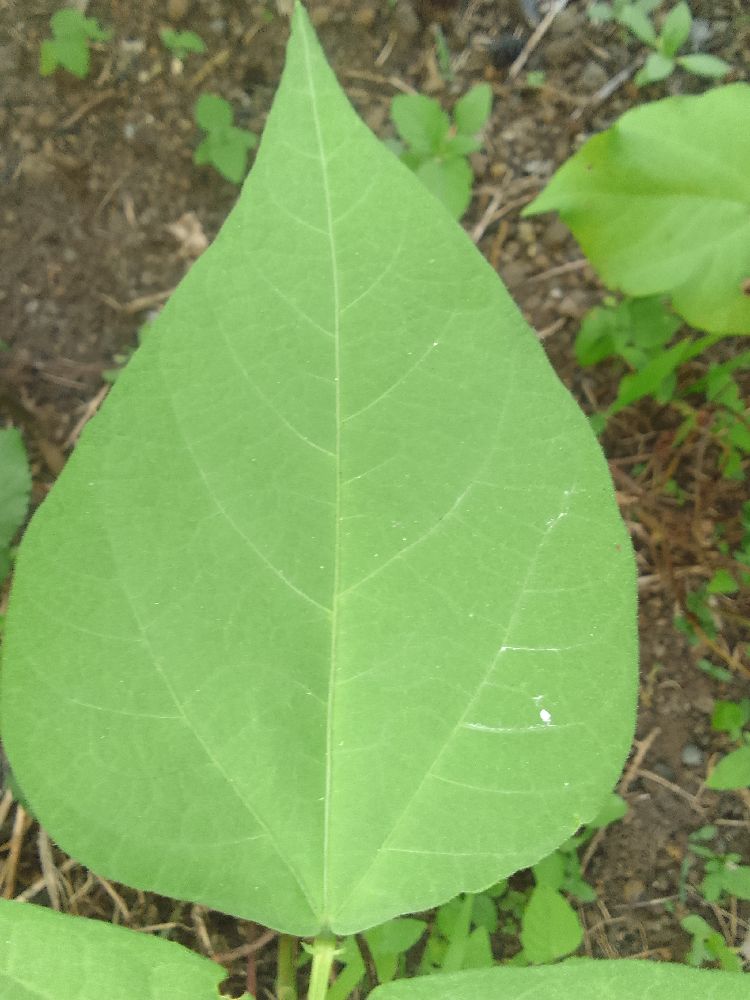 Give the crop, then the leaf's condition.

common bean, healthy
